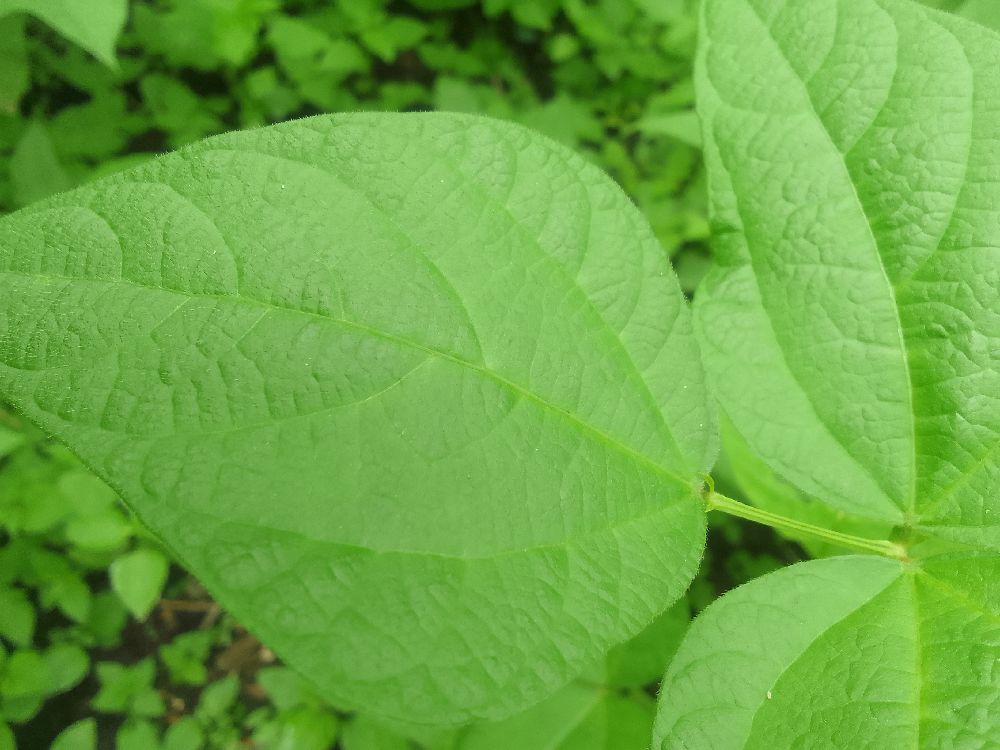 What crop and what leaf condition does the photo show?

common bean, healthy
